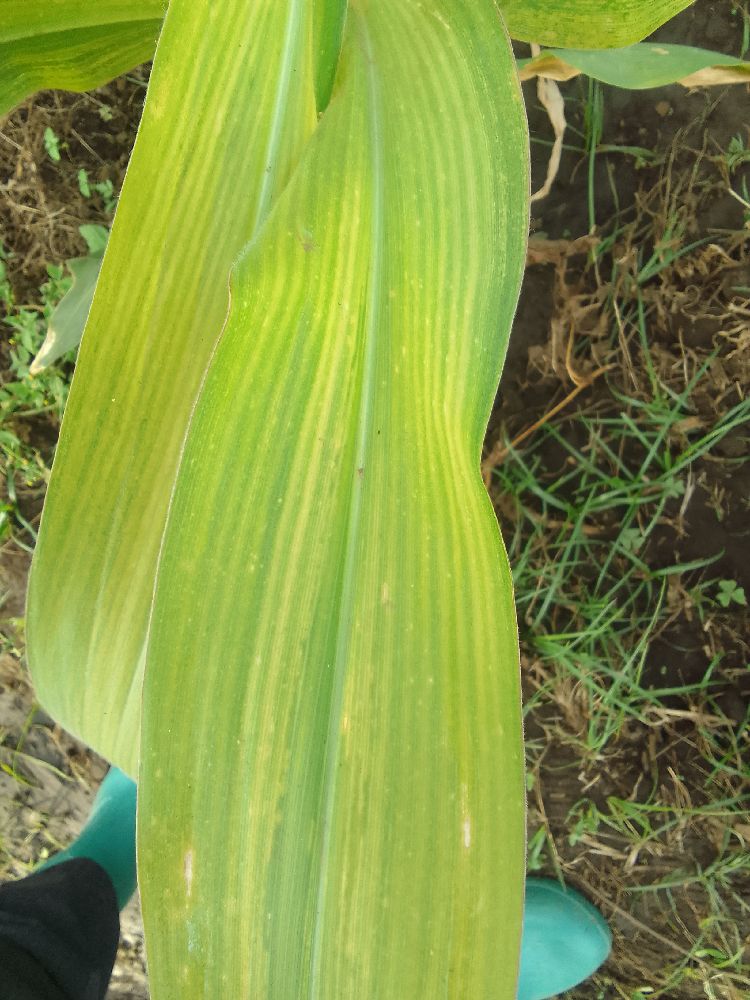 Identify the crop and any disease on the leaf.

maize, maize lethal necrosis
